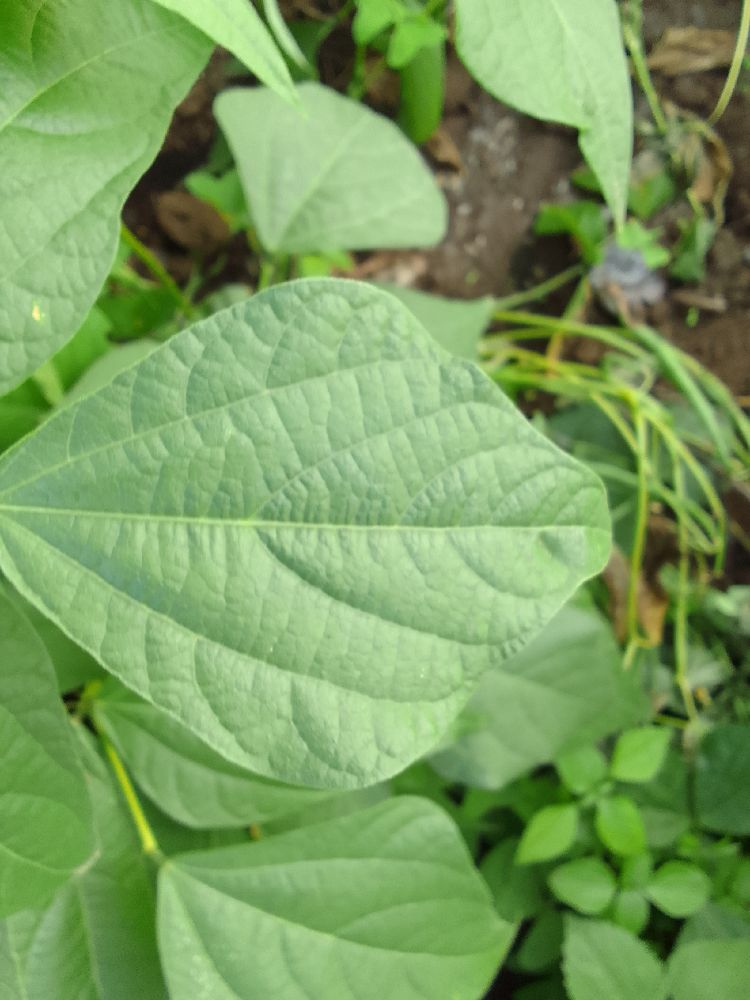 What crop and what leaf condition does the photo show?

common bean, healthy
